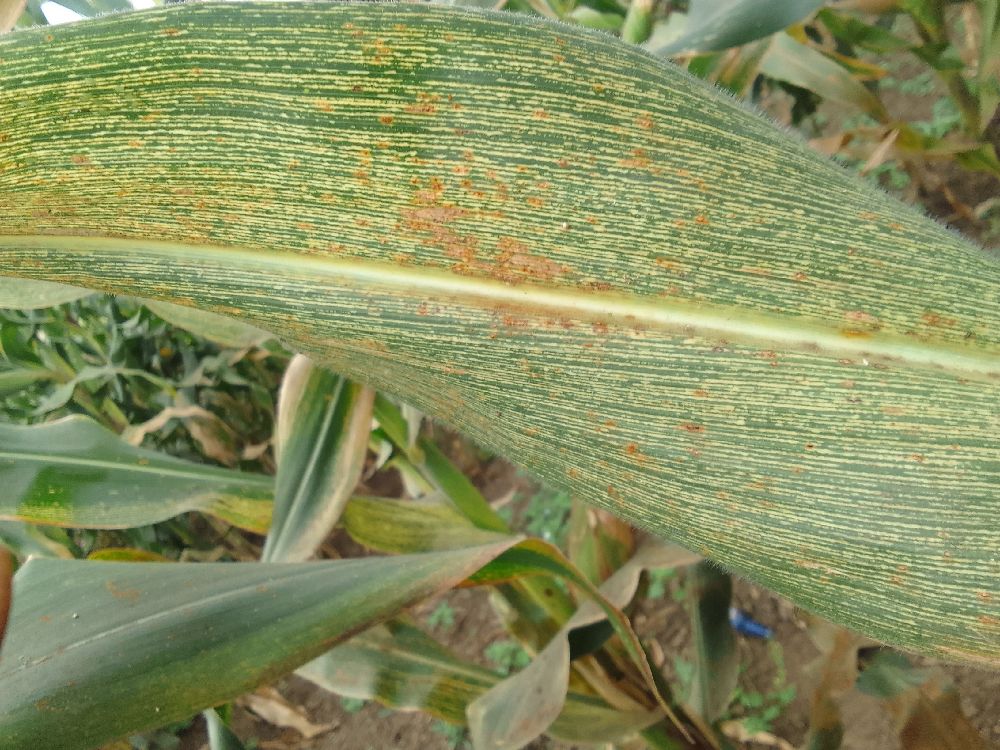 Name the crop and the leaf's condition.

maize, maize streak virus
